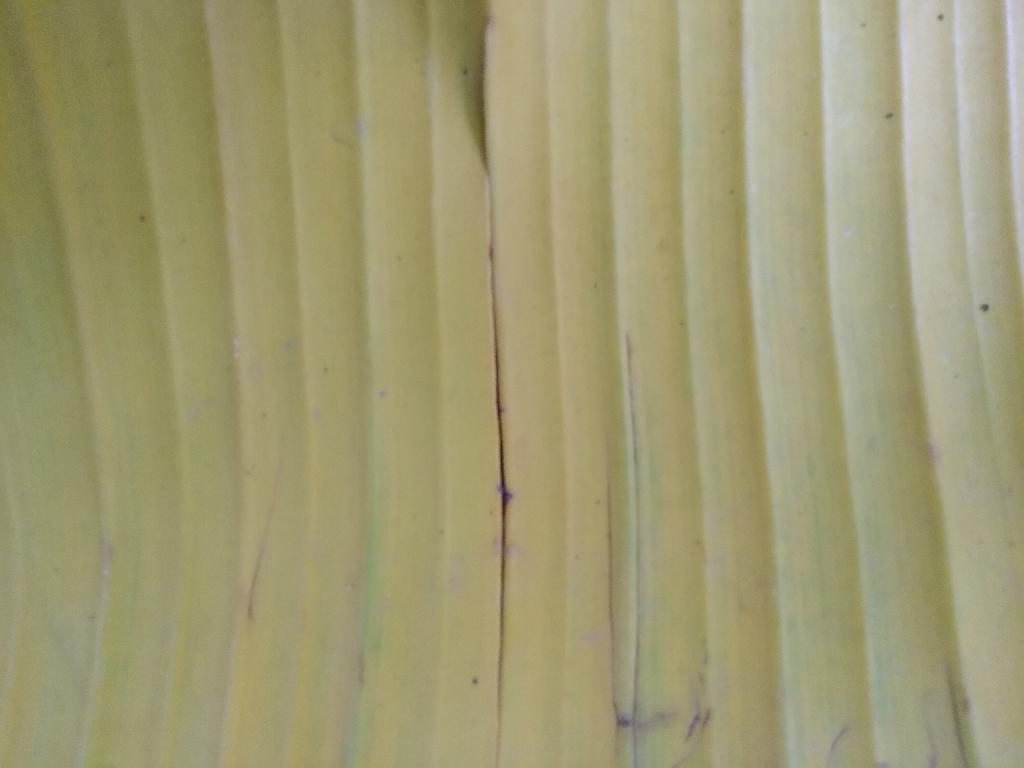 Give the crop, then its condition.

banana, fusarium wilt race 1
